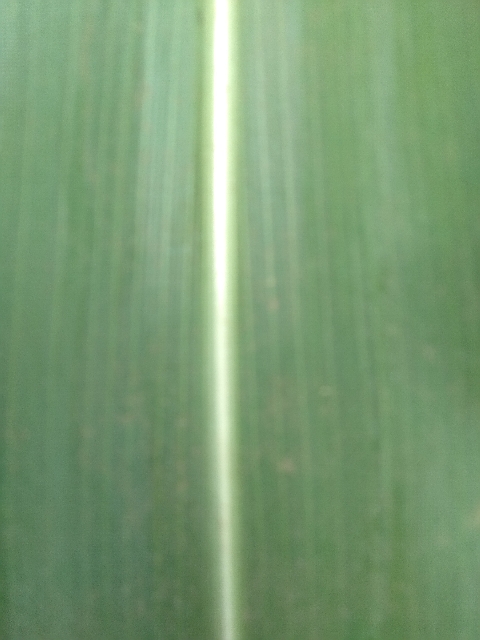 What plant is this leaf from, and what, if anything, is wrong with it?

maize, healthy
